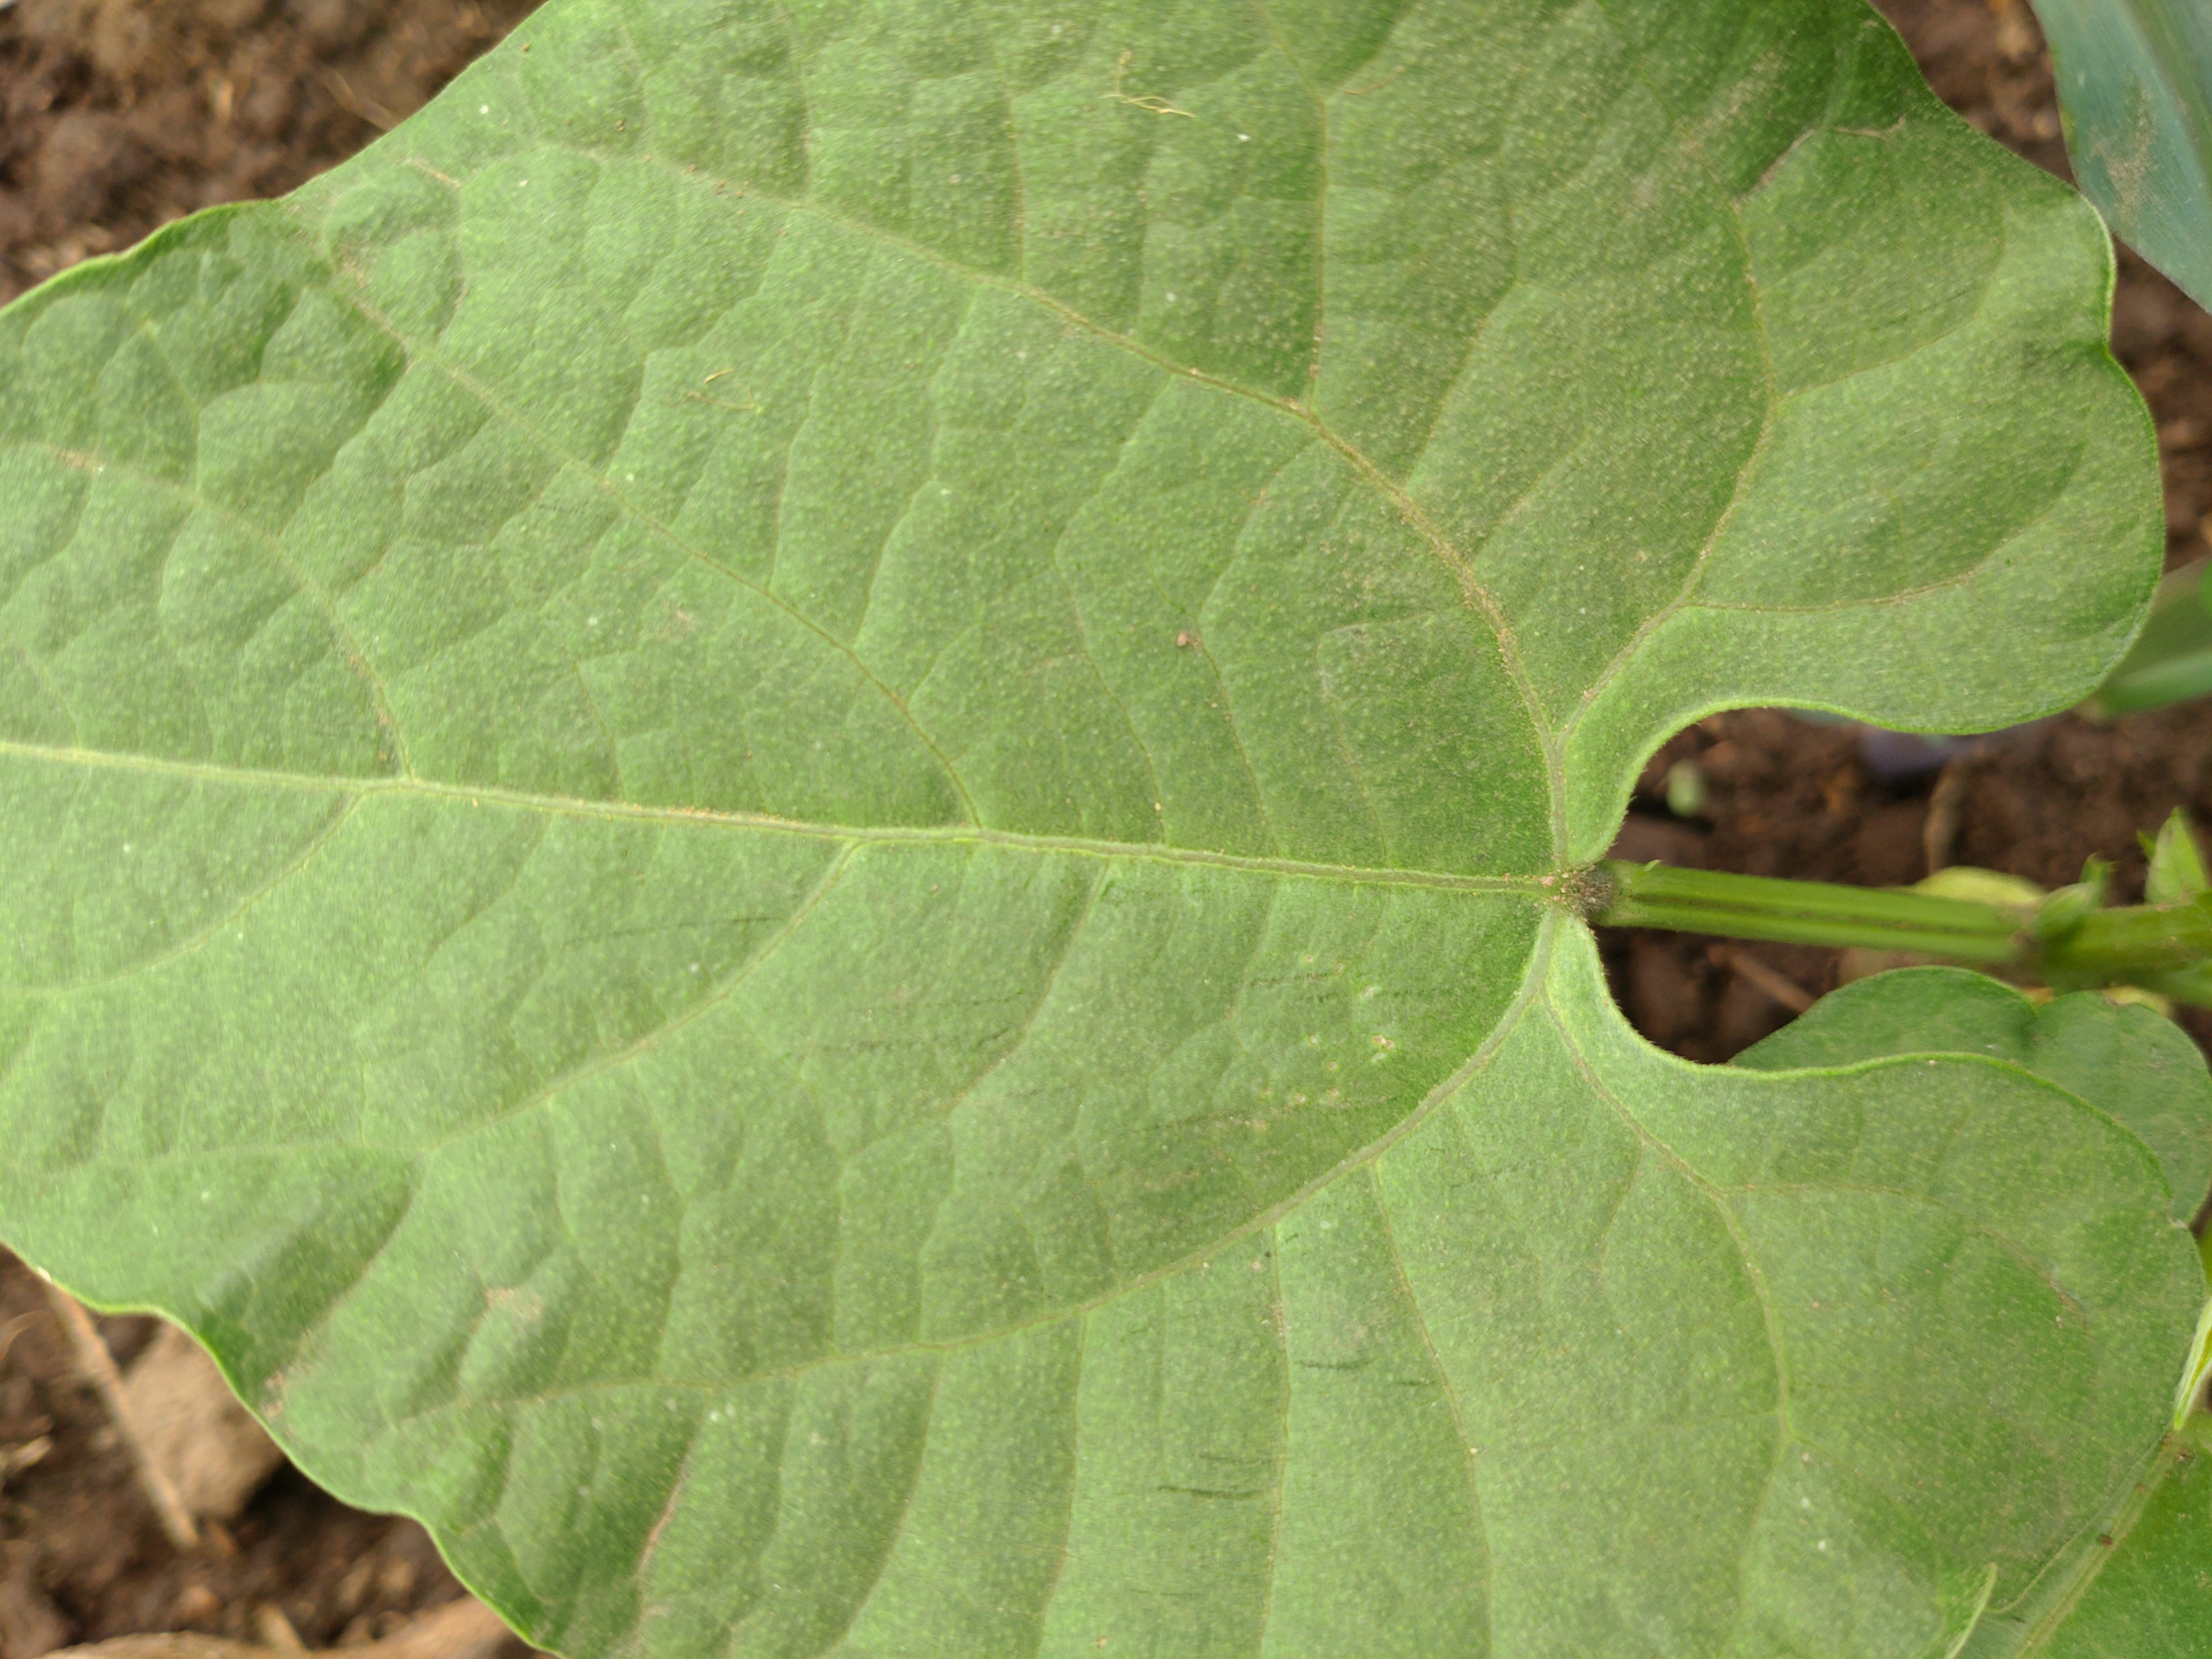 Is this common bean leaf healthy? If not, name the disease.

healthy
